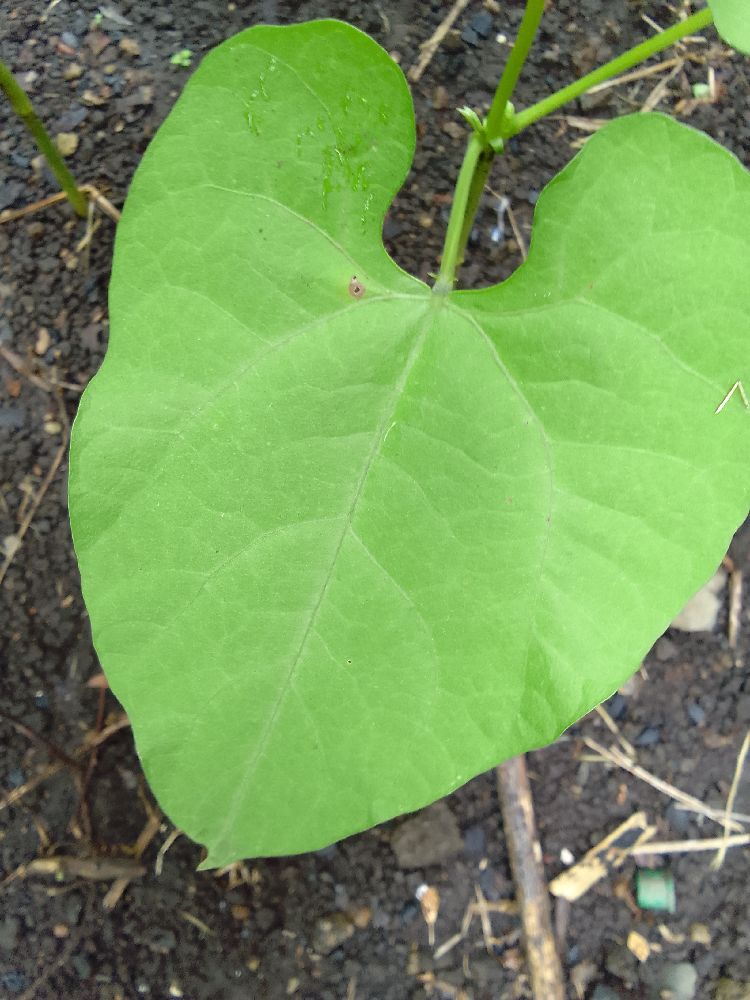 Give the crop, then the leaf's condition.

common bean, healthy
